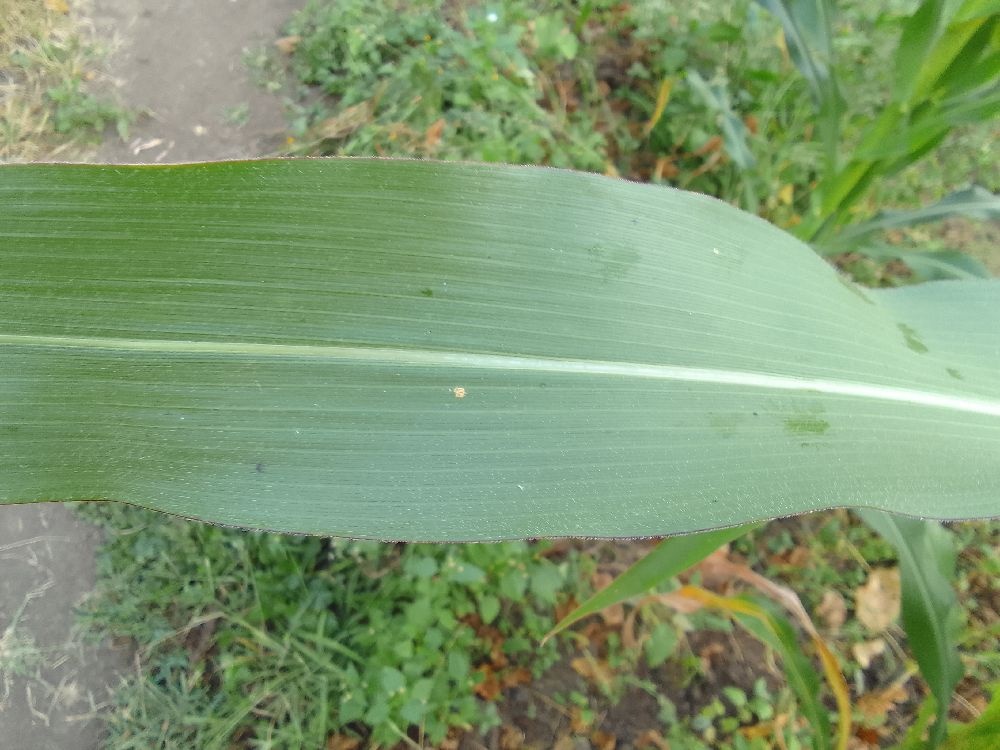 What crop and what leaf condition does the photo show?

maize, healthy
